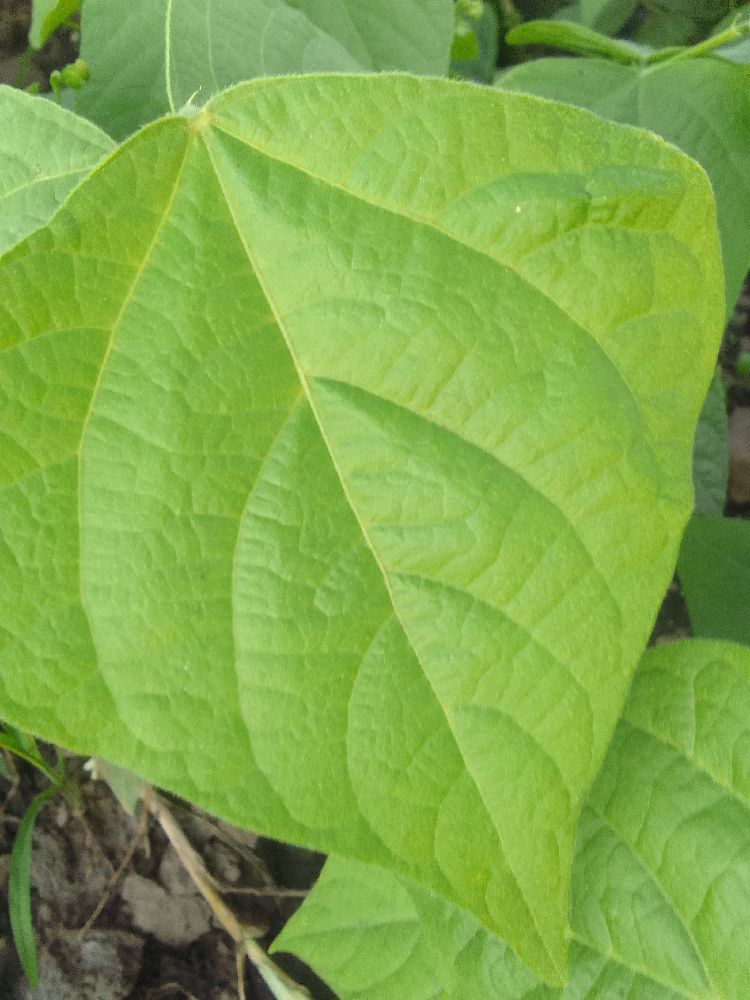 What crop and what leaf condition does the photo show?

common bean, healthy
